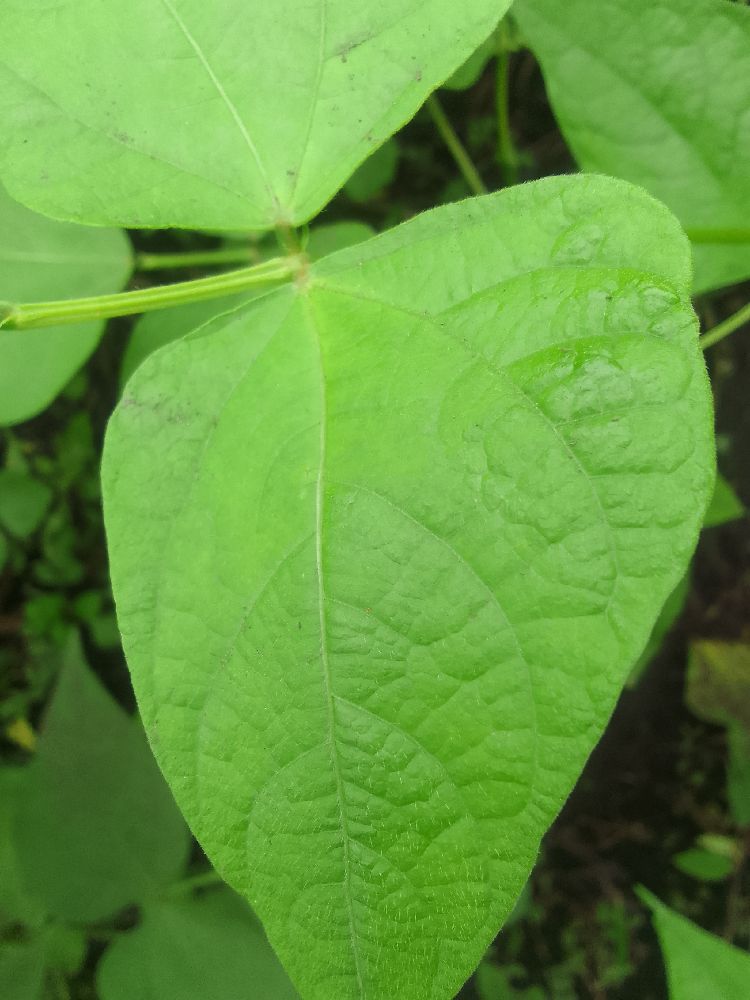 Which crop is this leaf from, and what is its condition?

common bean, healthy
